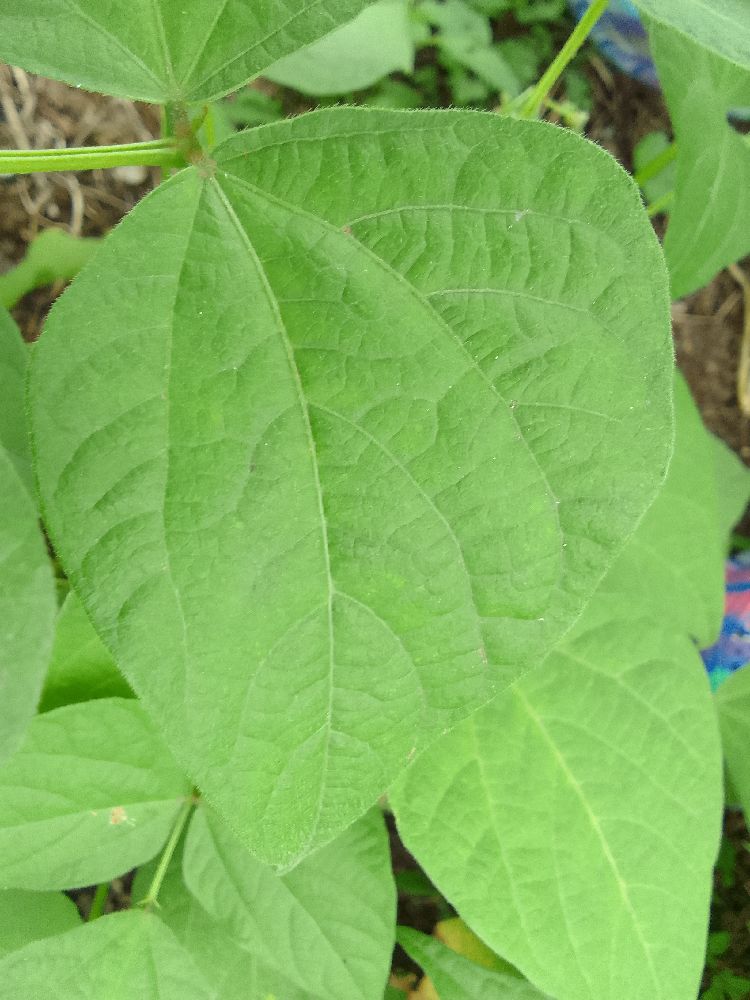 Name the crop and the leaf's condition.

common bean, healthy
